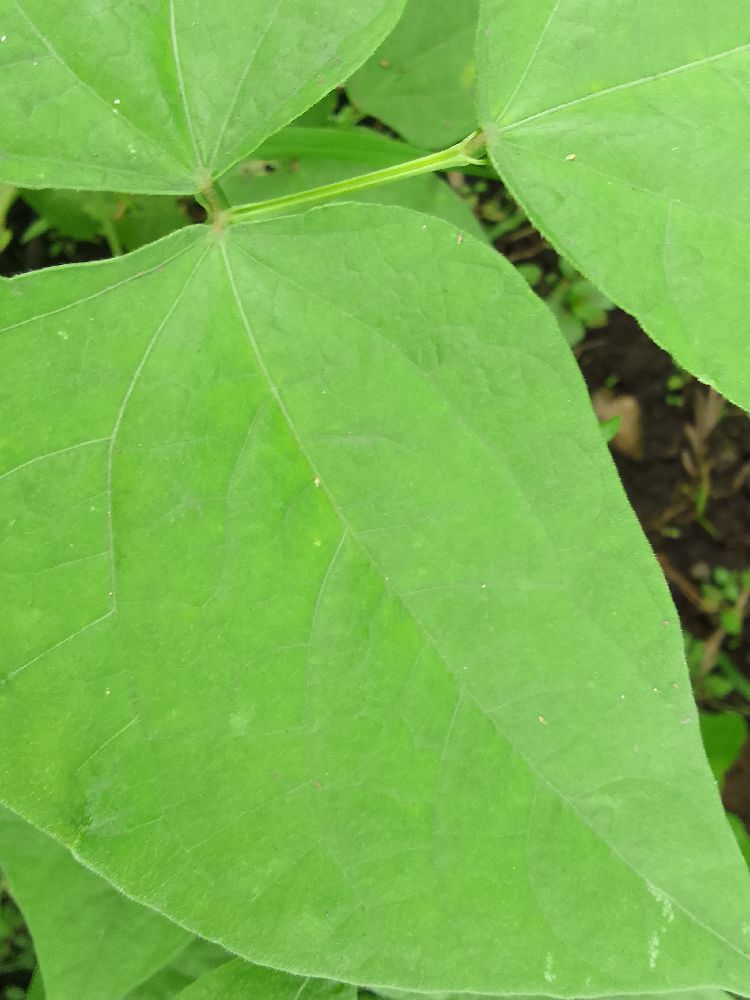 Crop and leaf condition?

common bean, healthy
